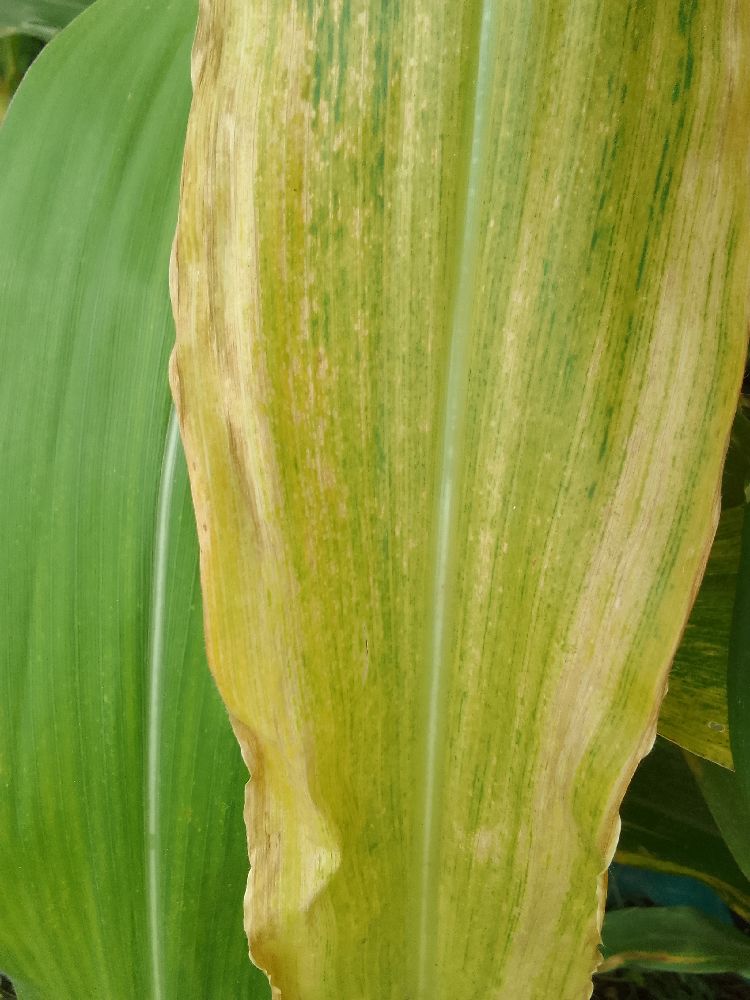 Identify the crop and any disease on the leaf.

maize, maize lethal necrosis
